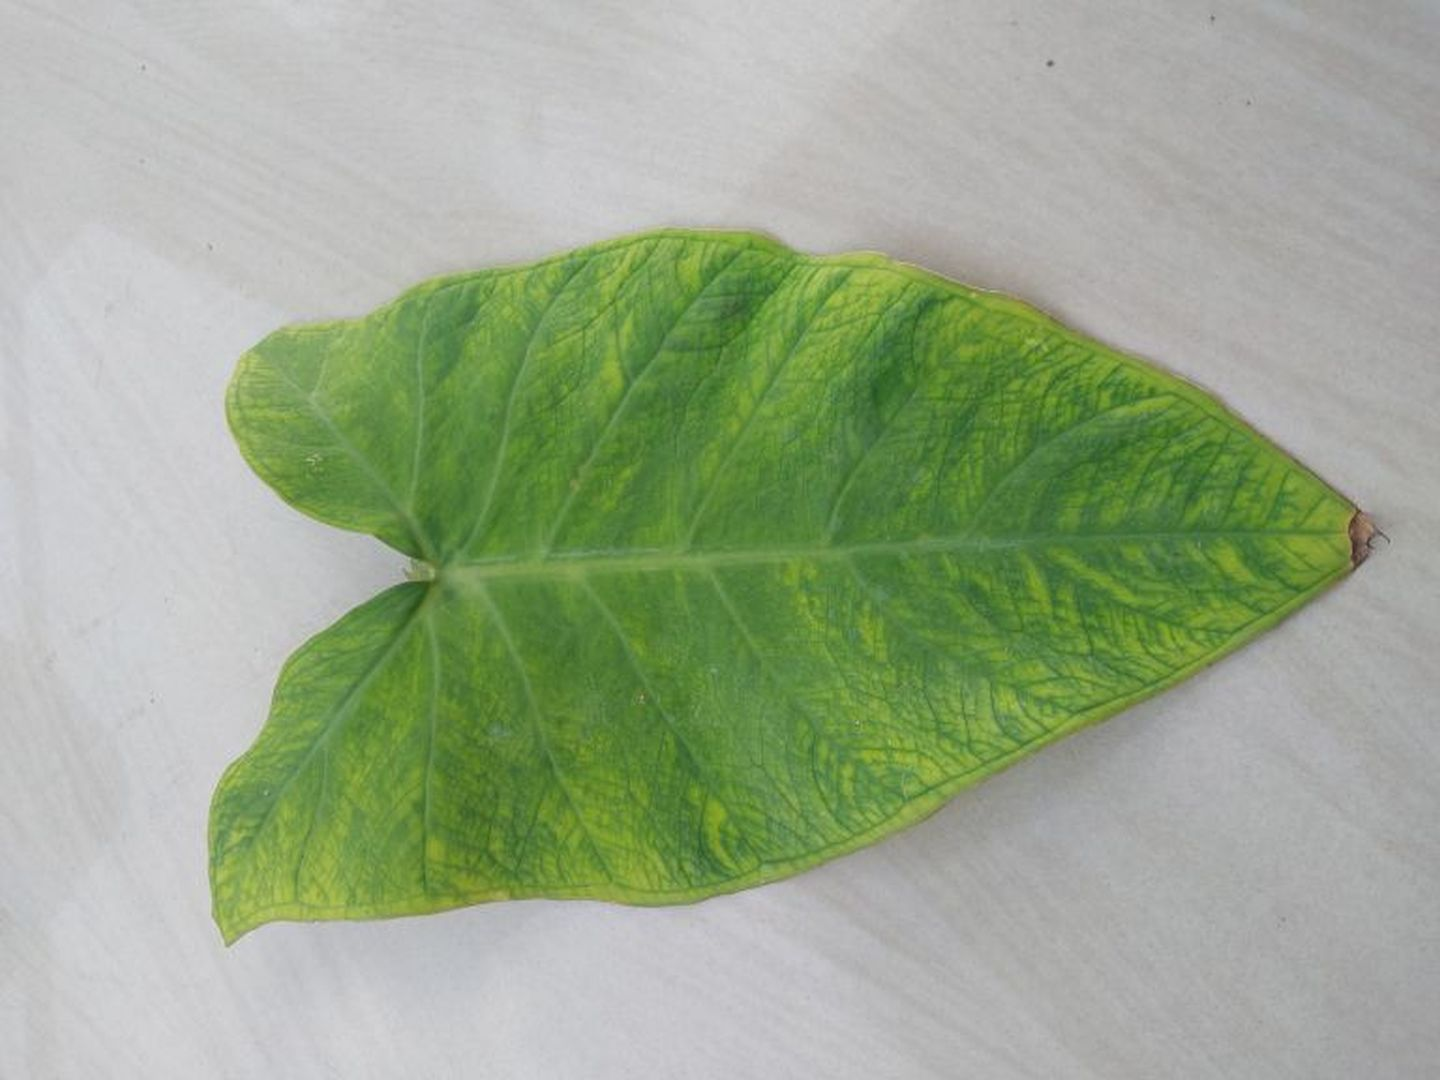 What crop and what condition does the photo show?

taro, mosaic
